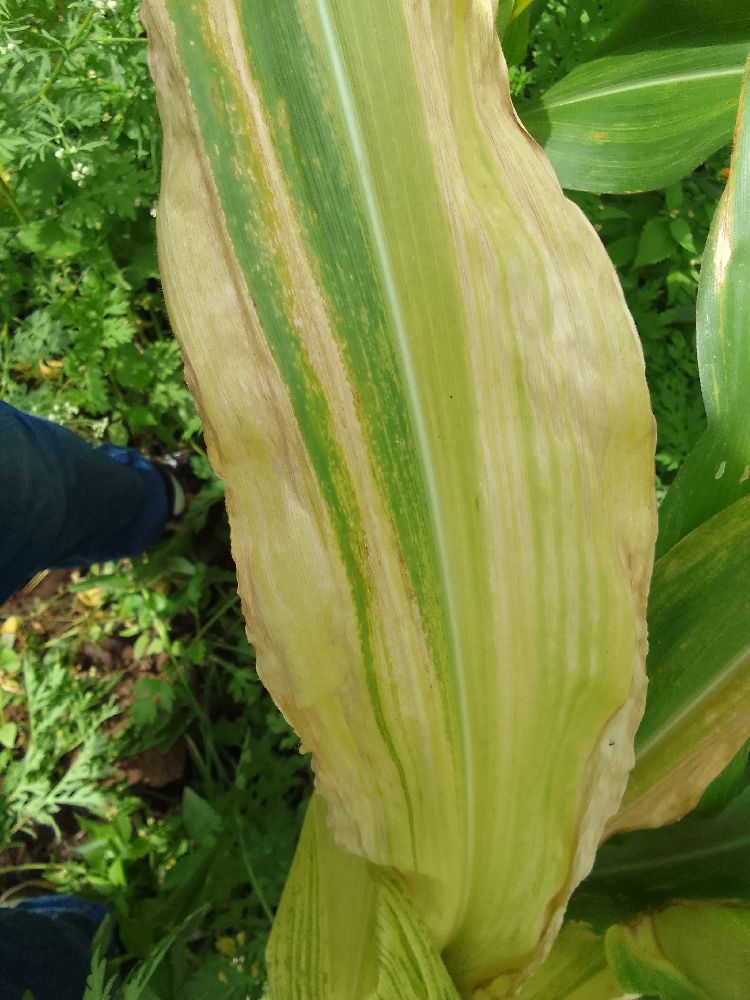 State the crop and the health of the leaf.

maize, maize lethal necrosis
